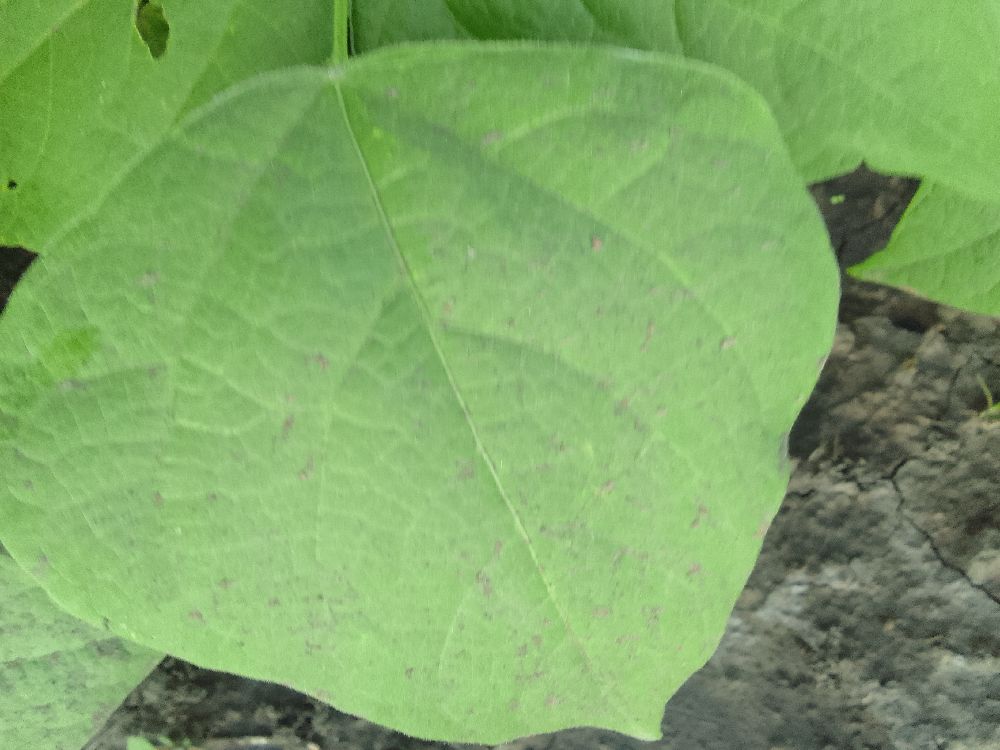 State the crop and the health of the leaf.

common bean, healthy
